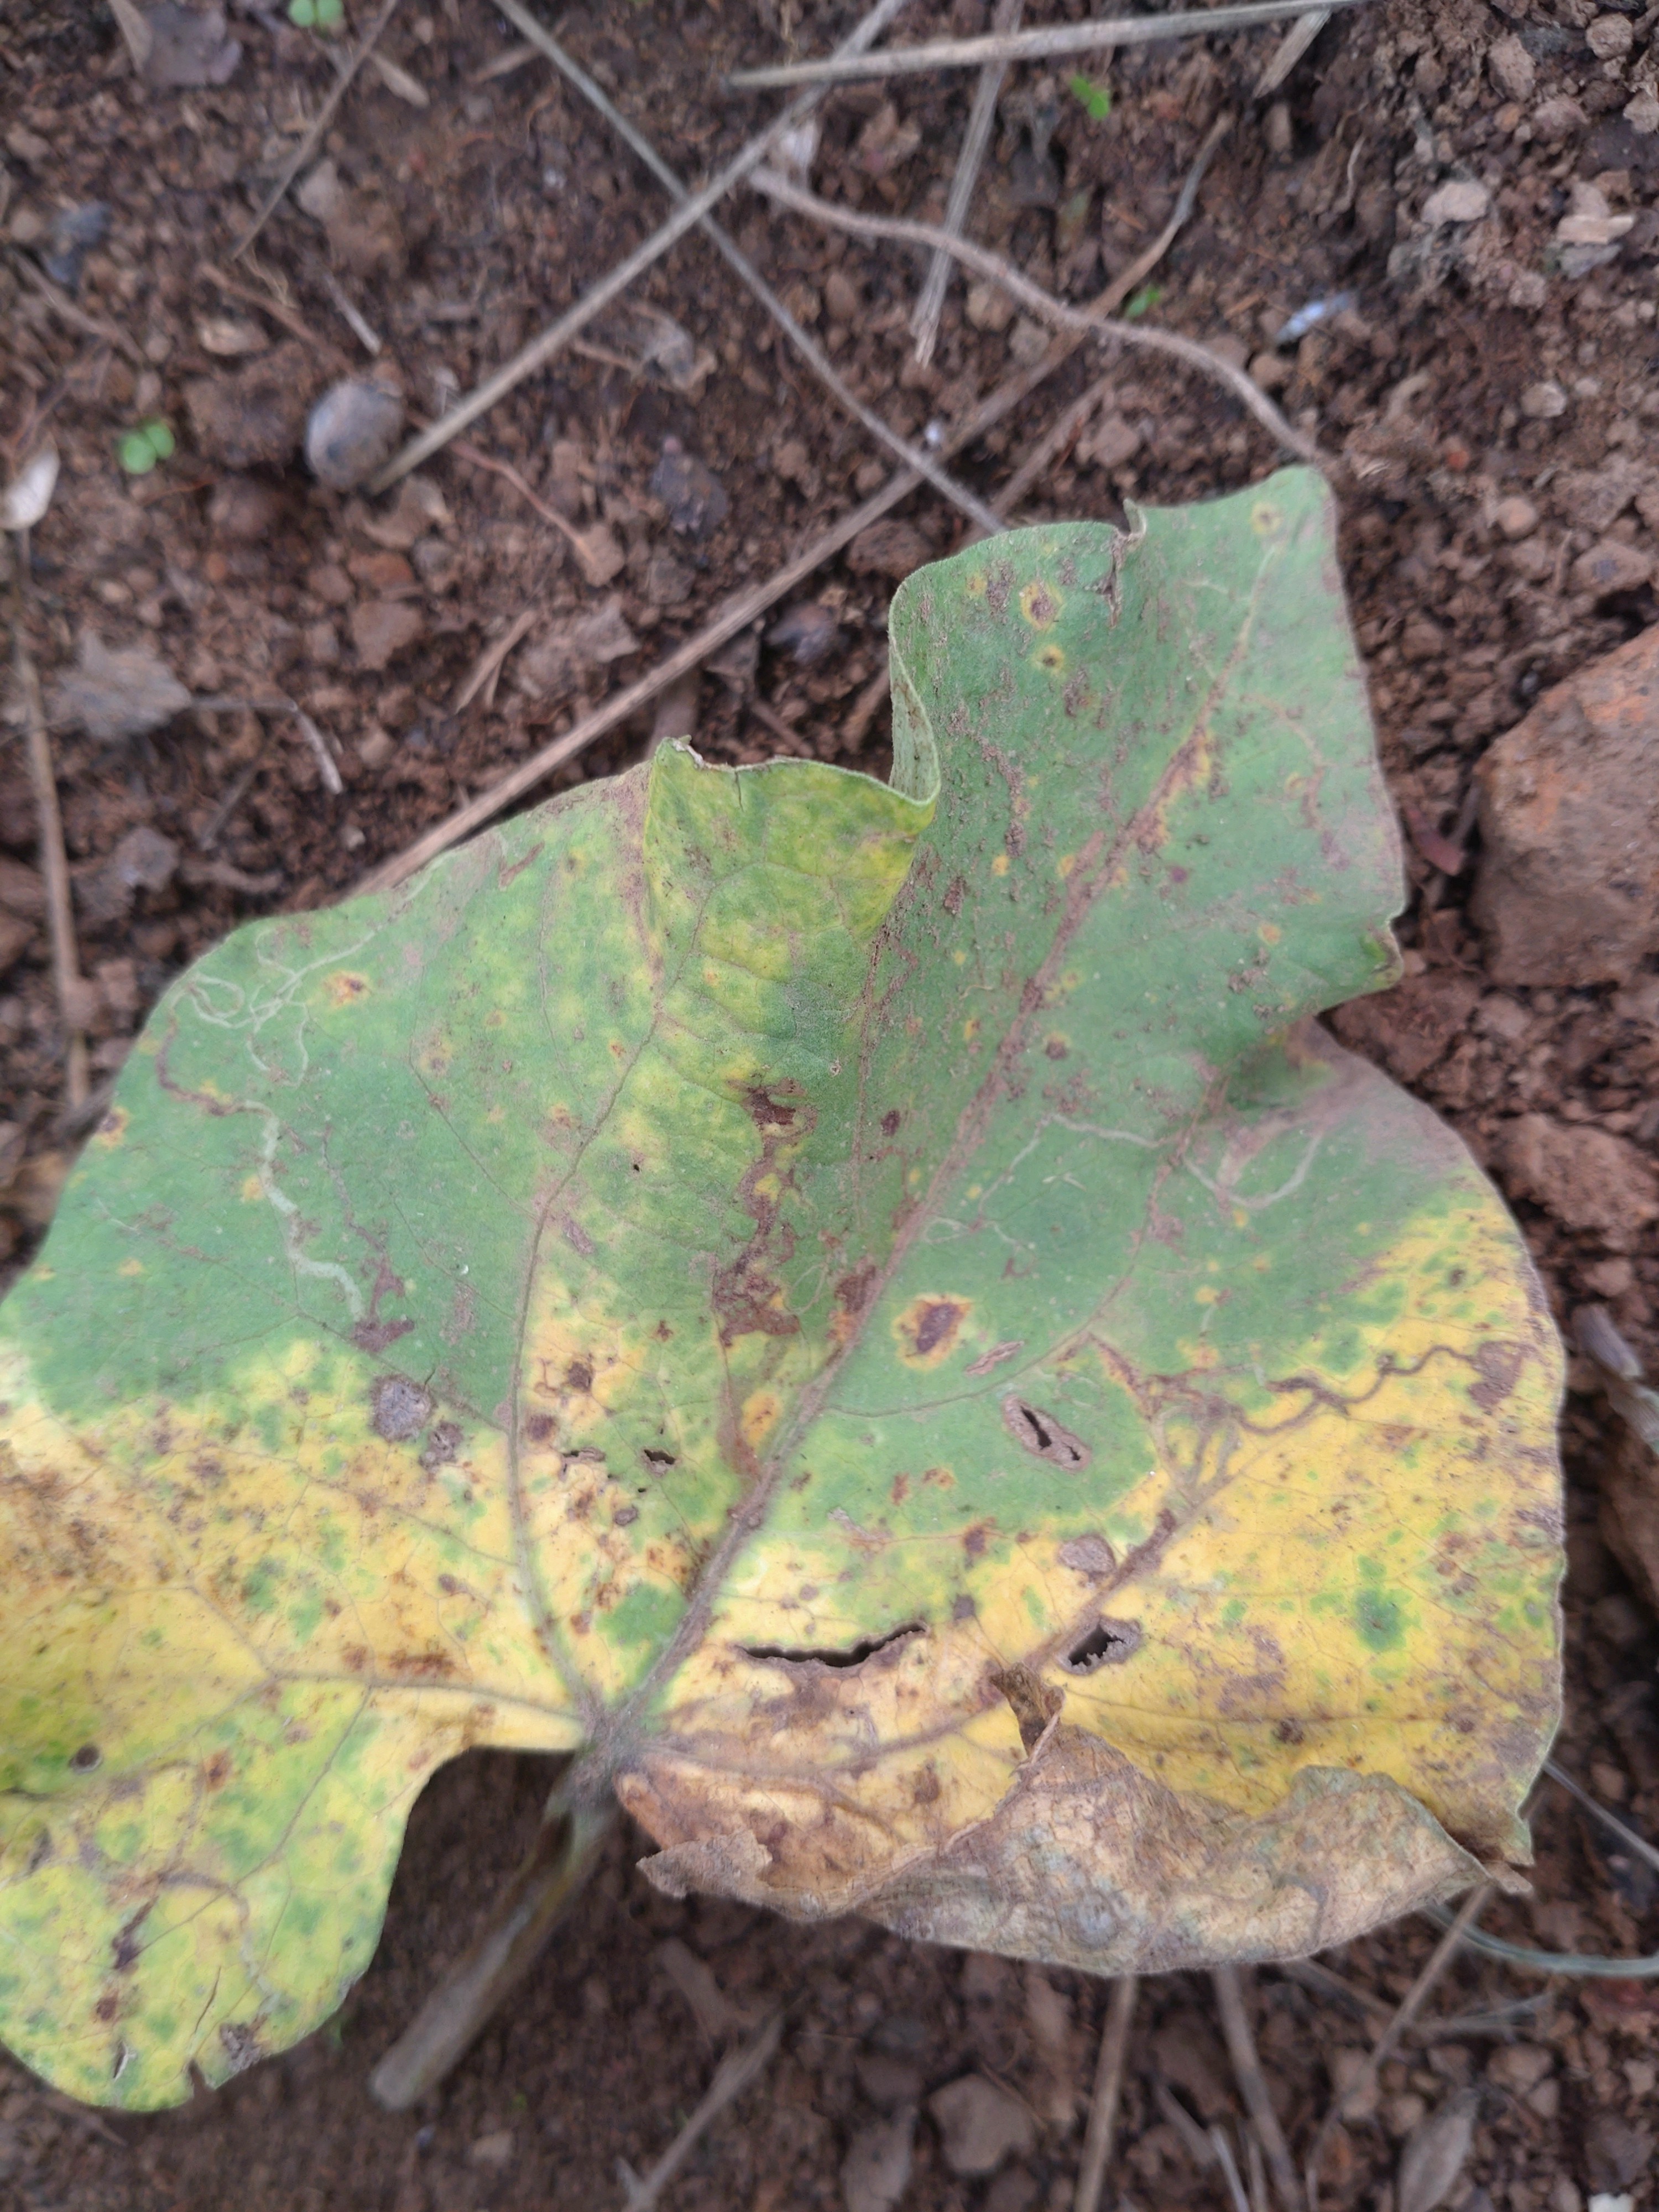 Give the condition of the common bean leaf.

rust
